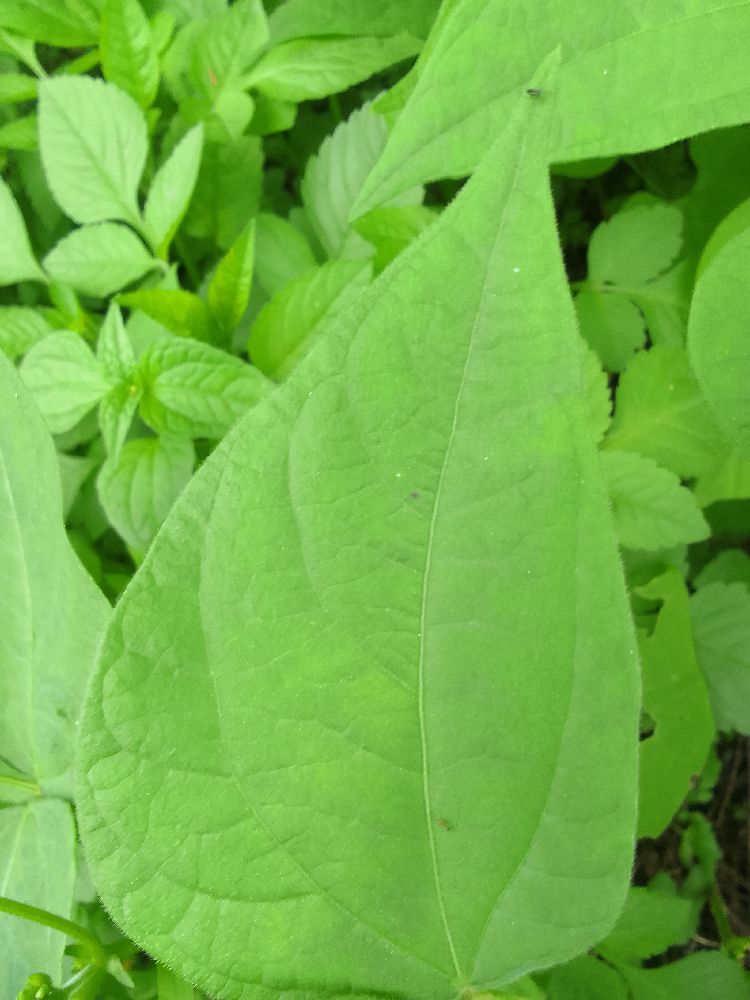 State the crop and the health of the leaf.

common bean, healthy
